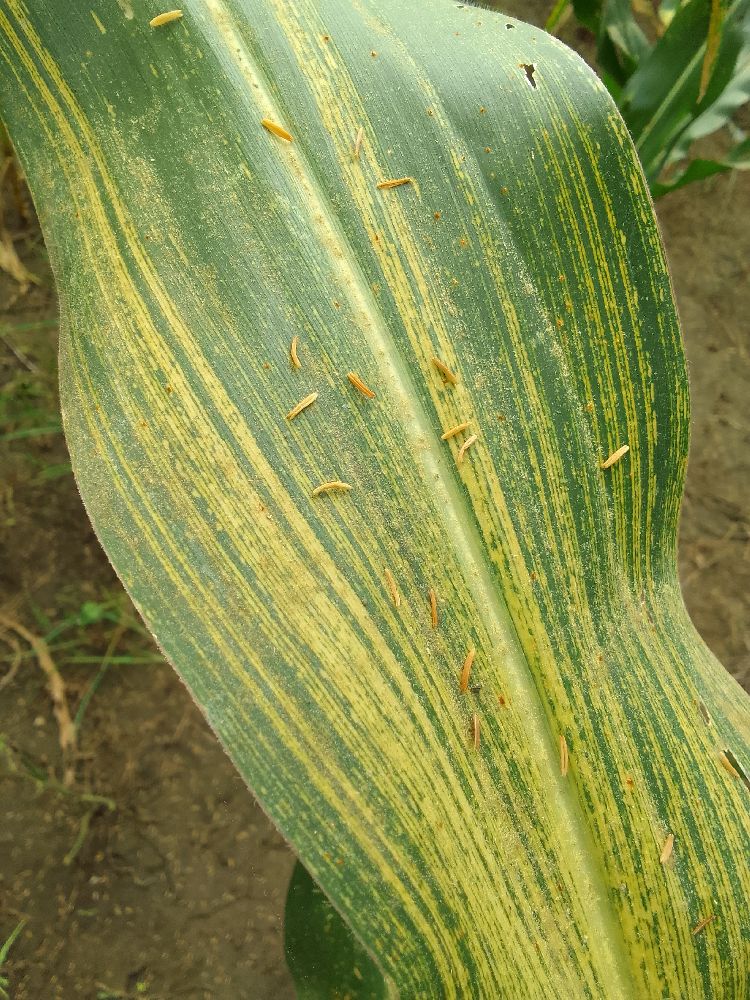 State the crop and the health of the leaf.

maize, maize streak virus
